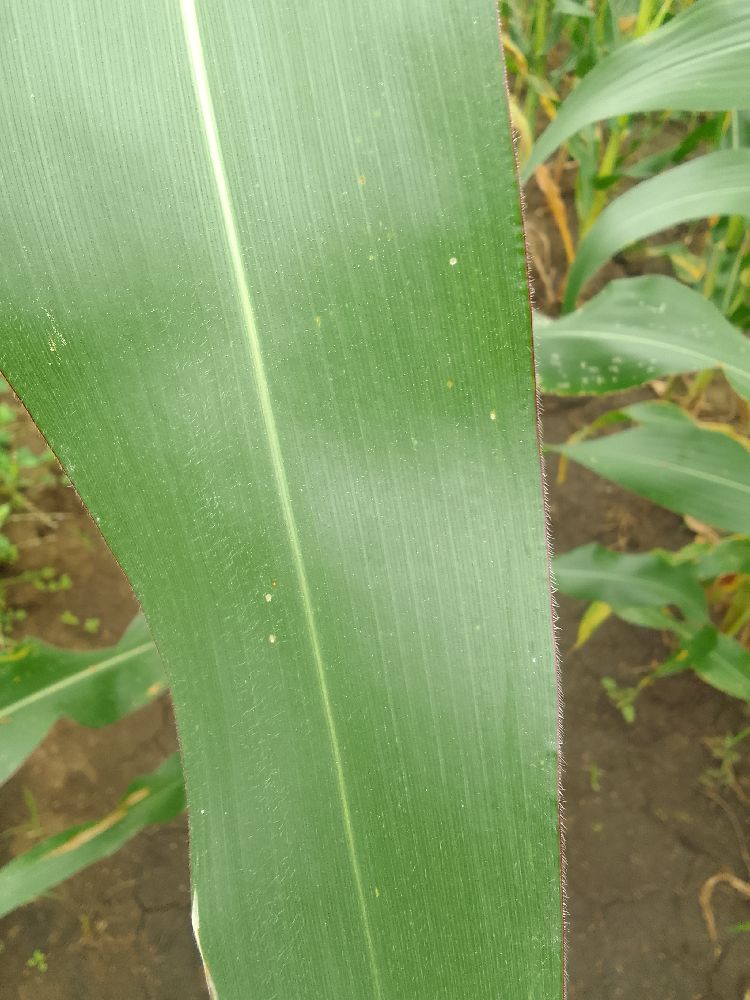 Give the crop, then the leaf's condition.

maize, healthy
